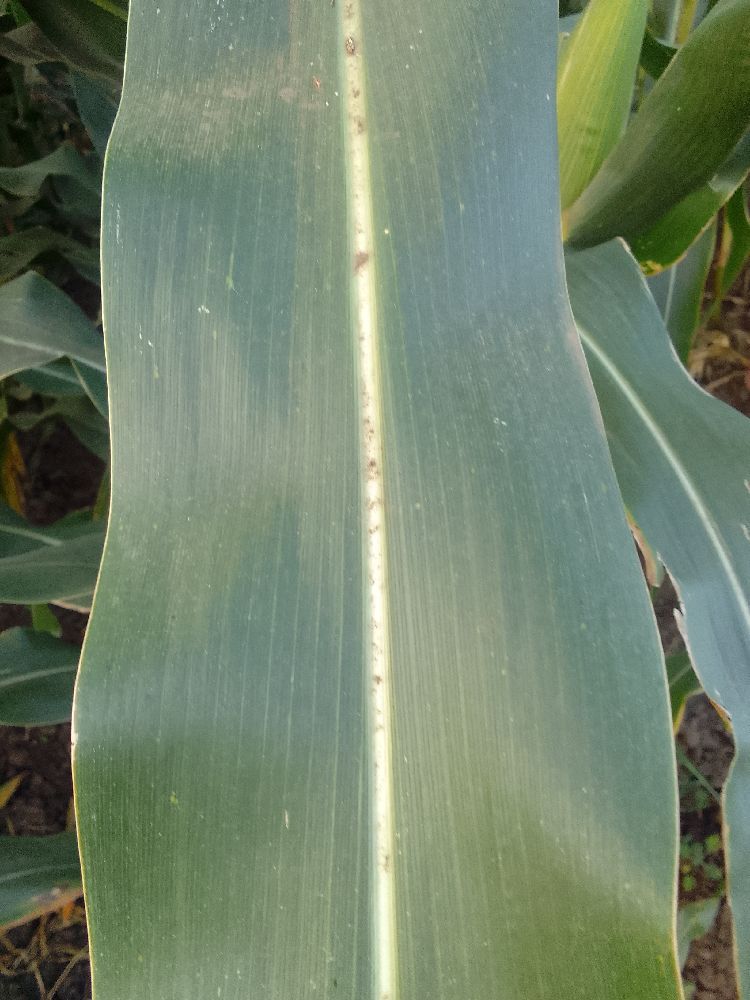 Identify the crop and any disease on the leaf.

maize, healthy
